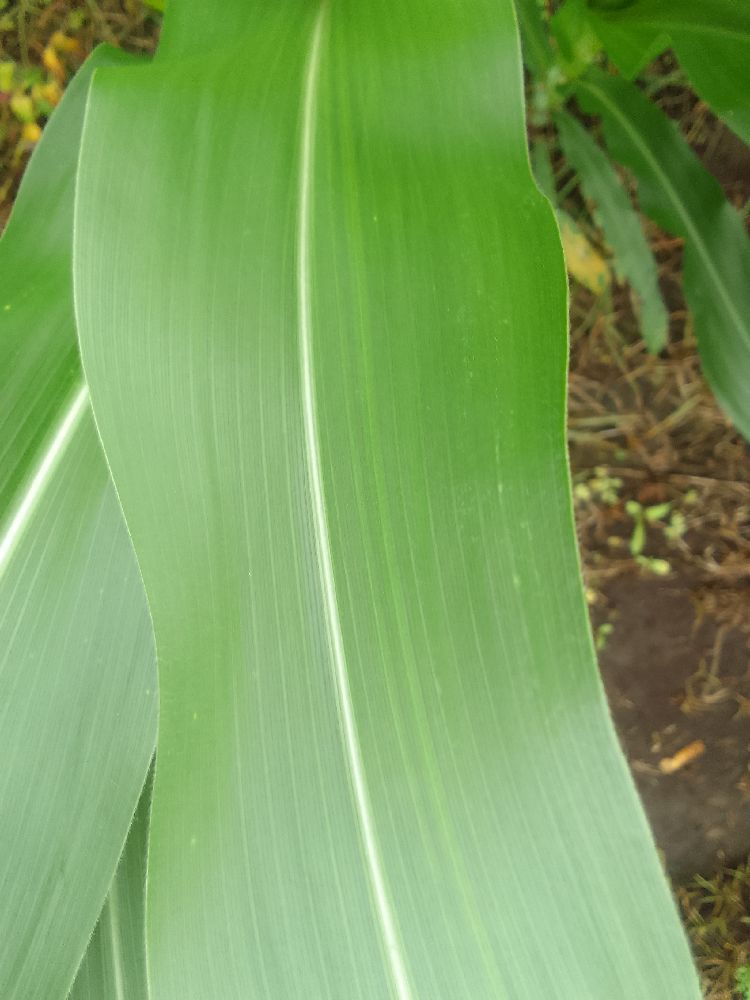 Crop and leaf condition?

maize, healthy
